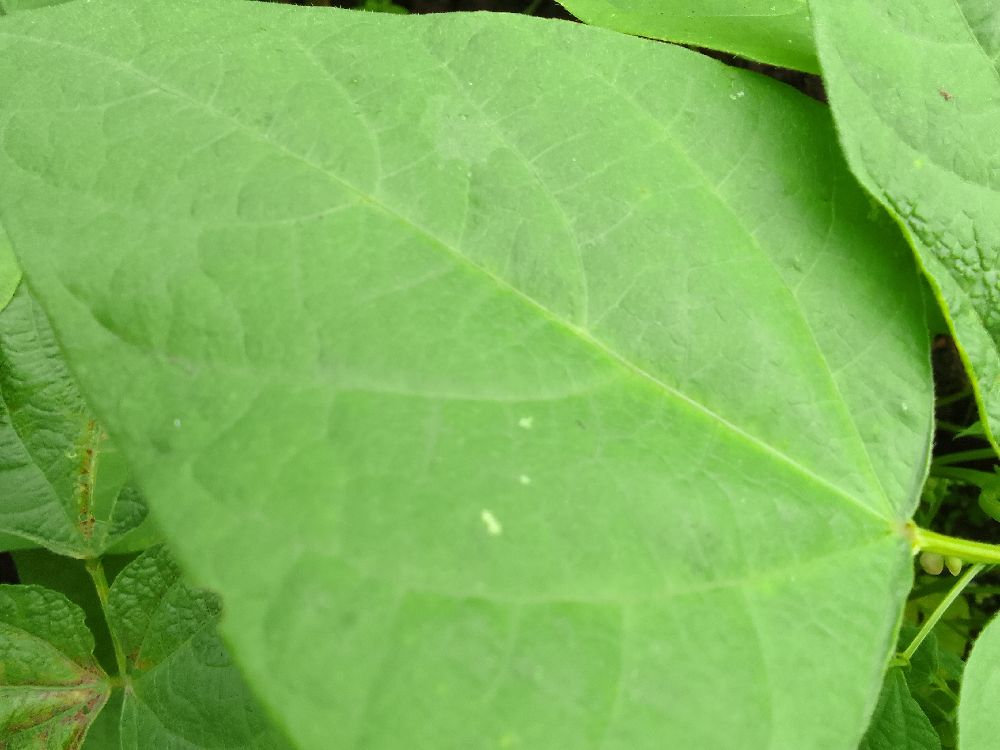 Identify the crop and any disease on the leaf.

common bean, healthy
